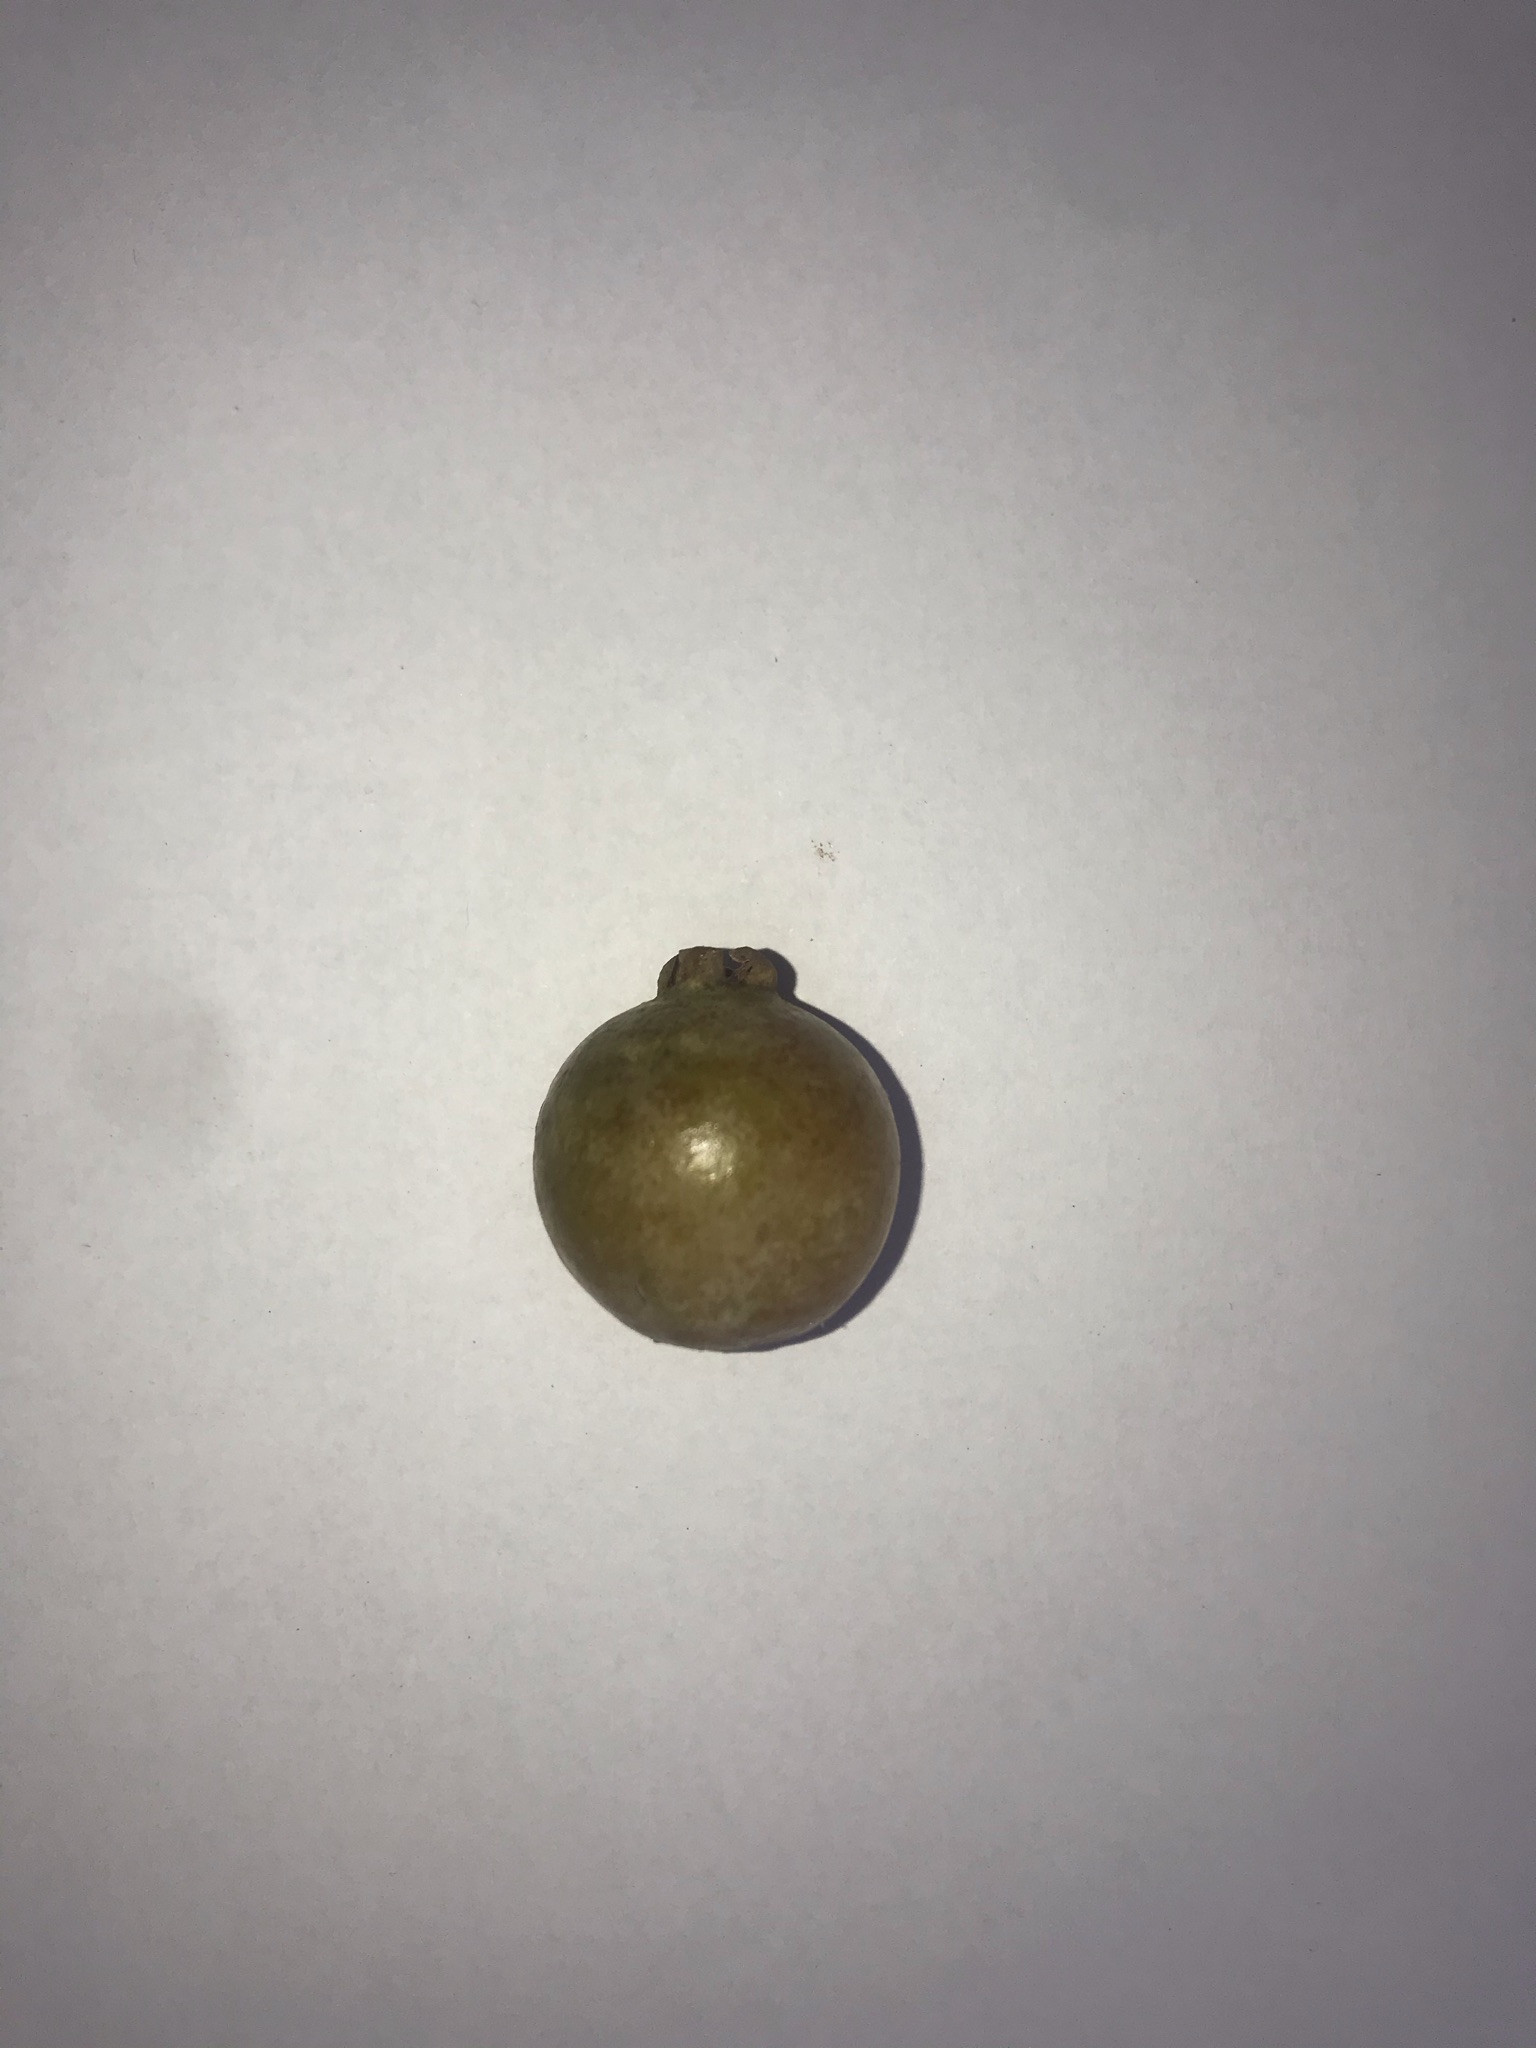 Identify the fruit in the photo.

gabiroba
